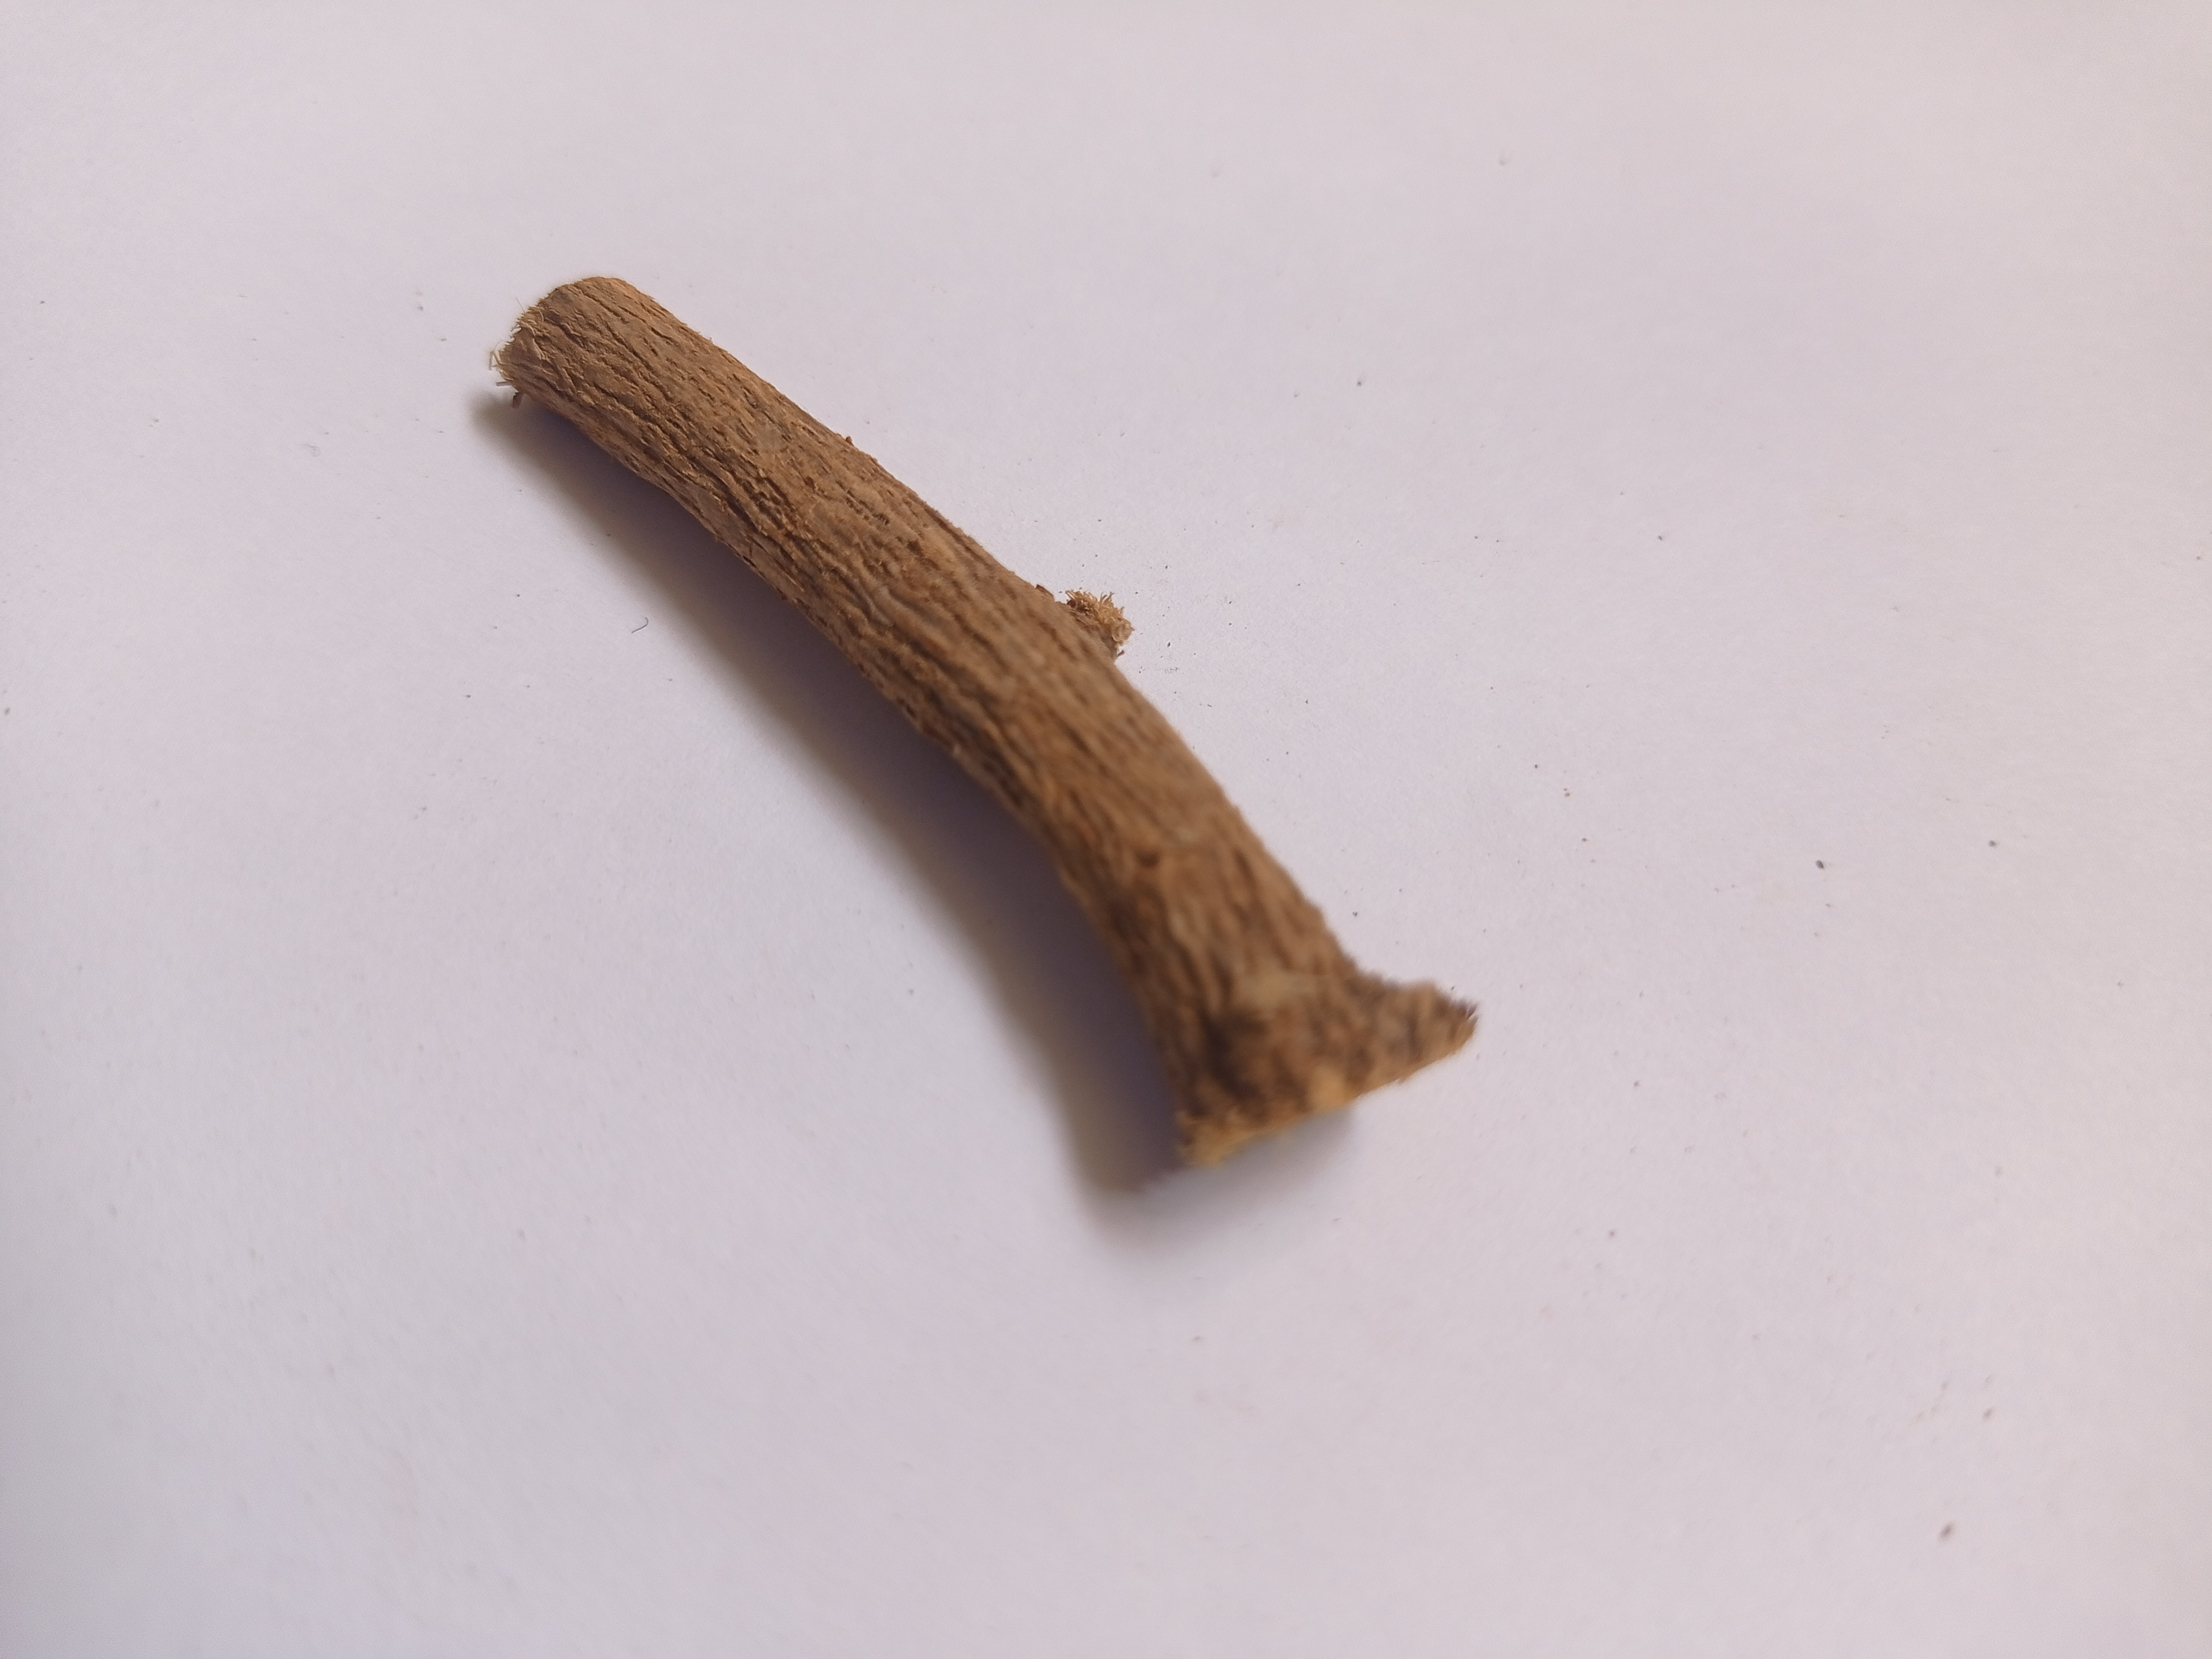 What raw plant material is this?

jesthamadh
